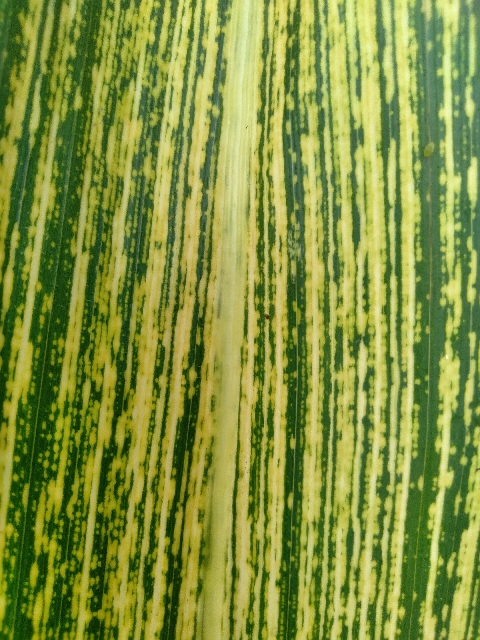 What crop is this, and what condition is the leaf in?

maize, maize streak virus
